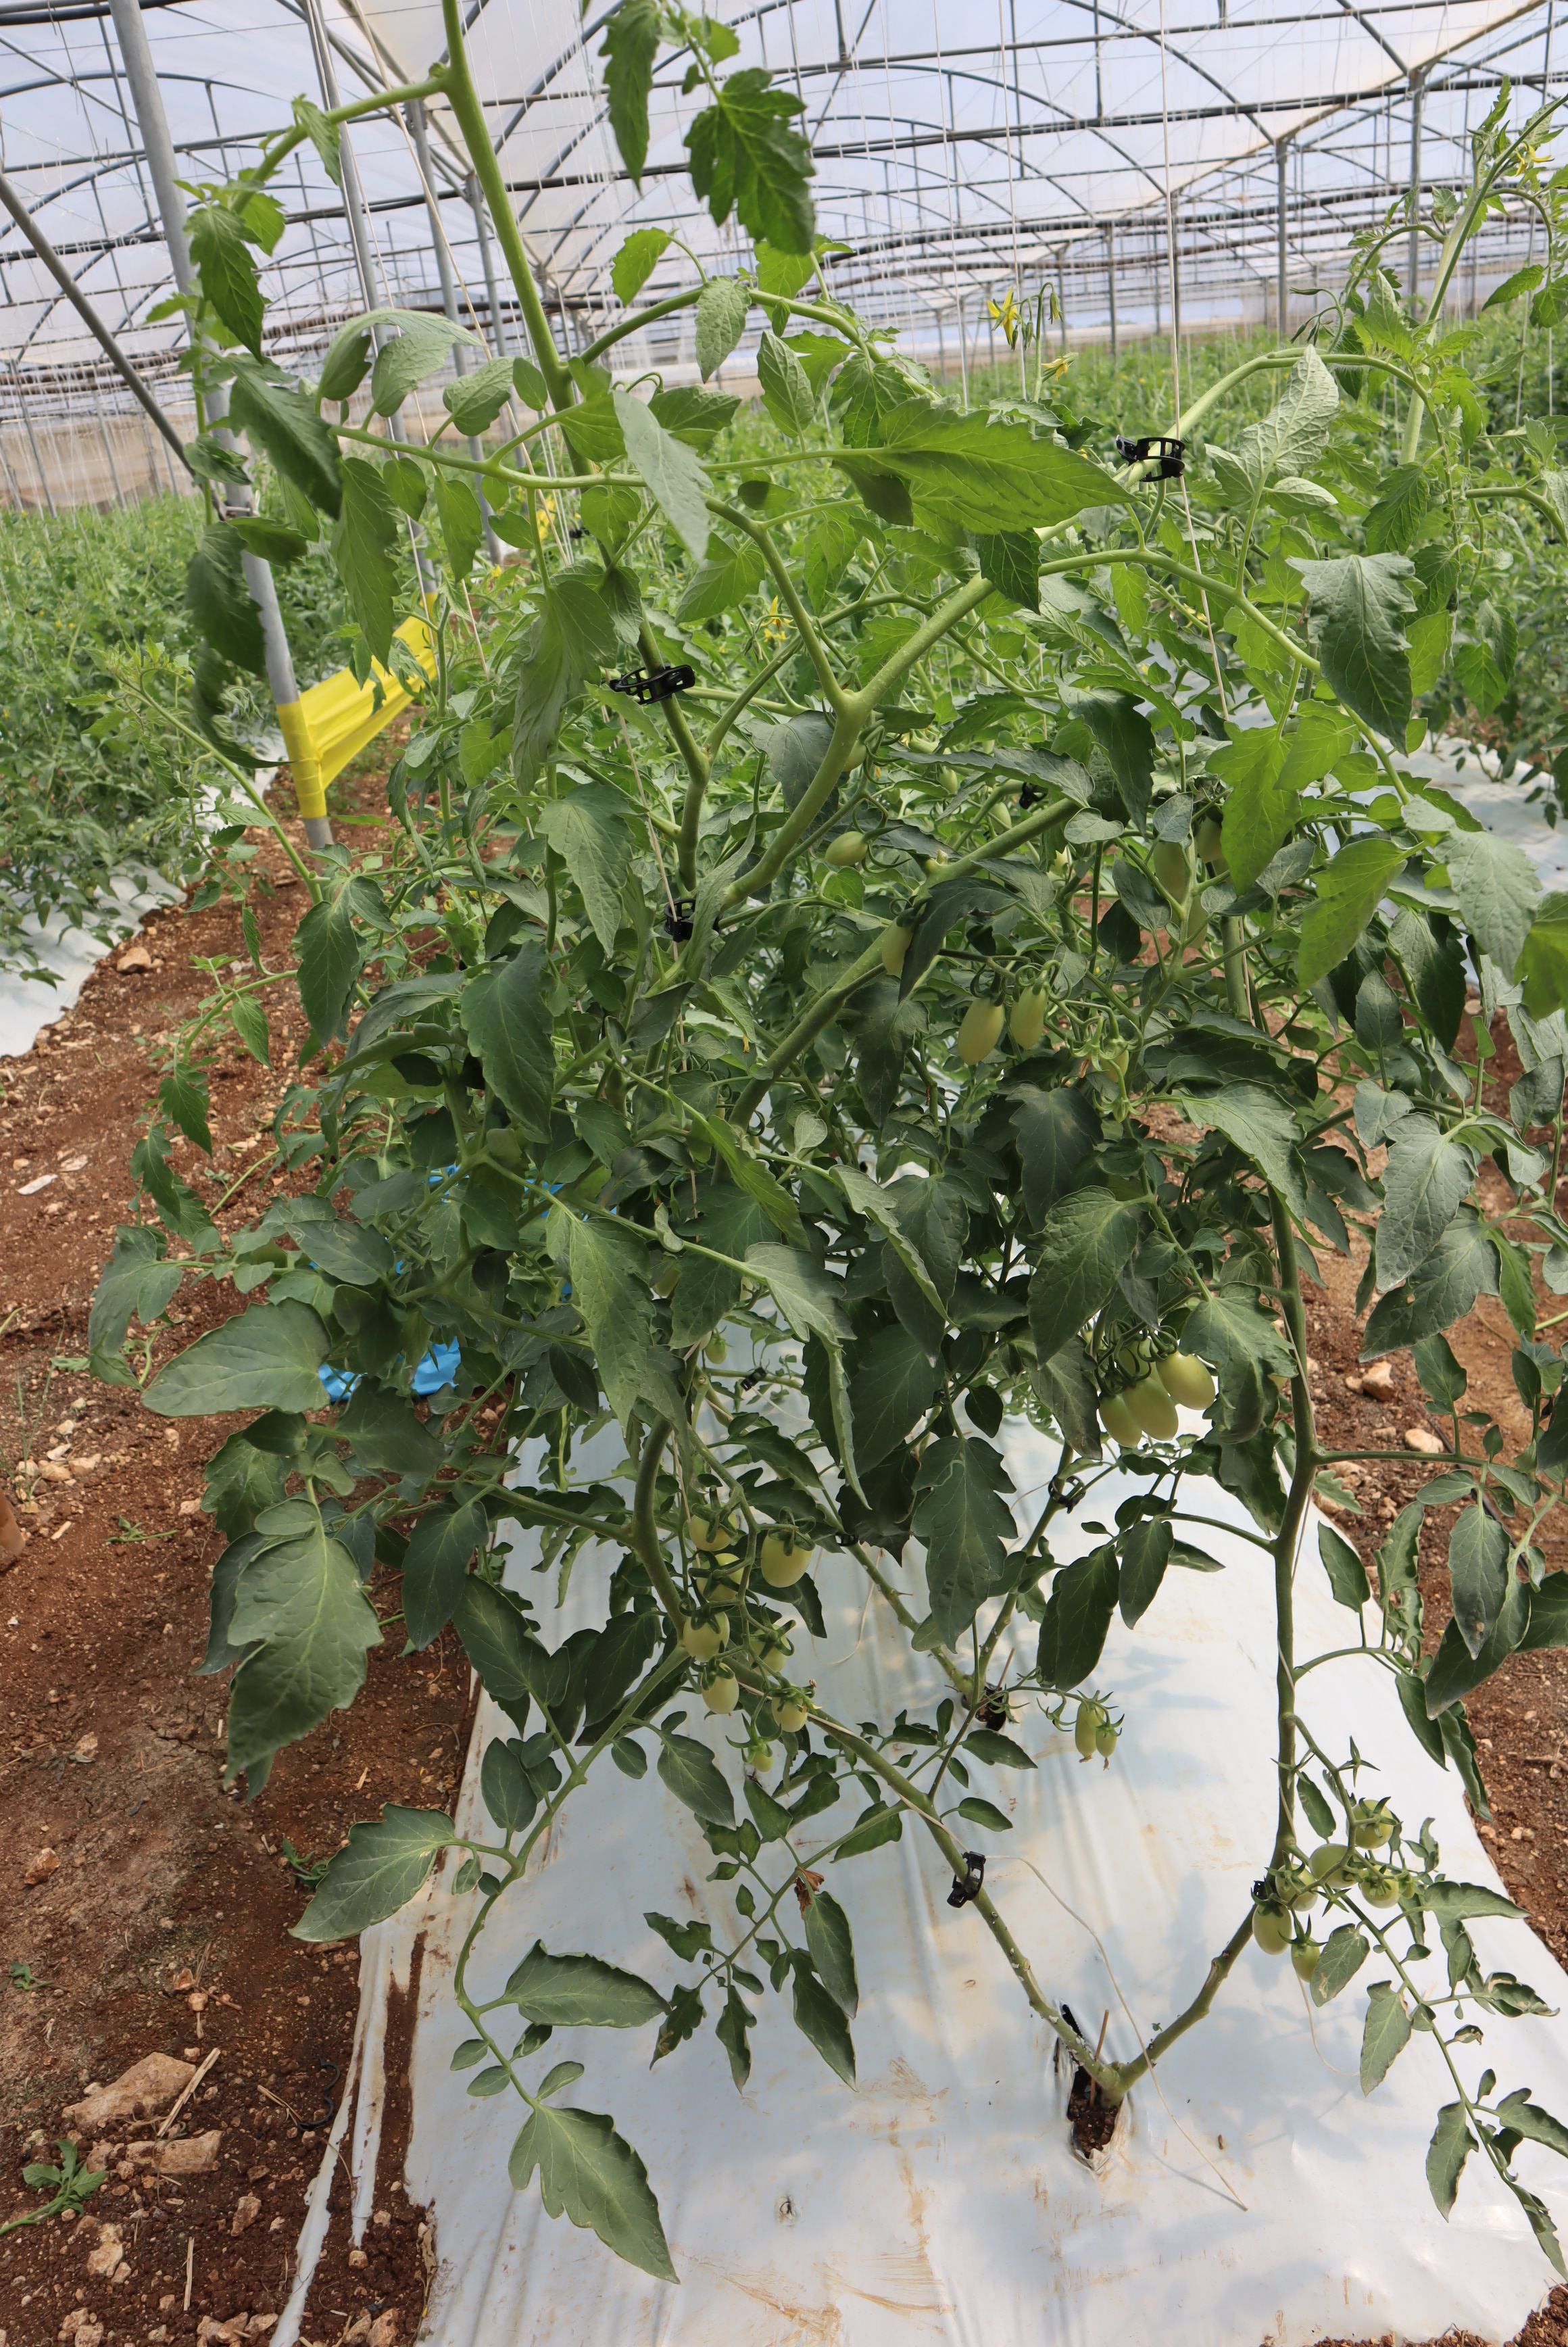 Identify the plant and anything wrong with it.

tomato, healthy
